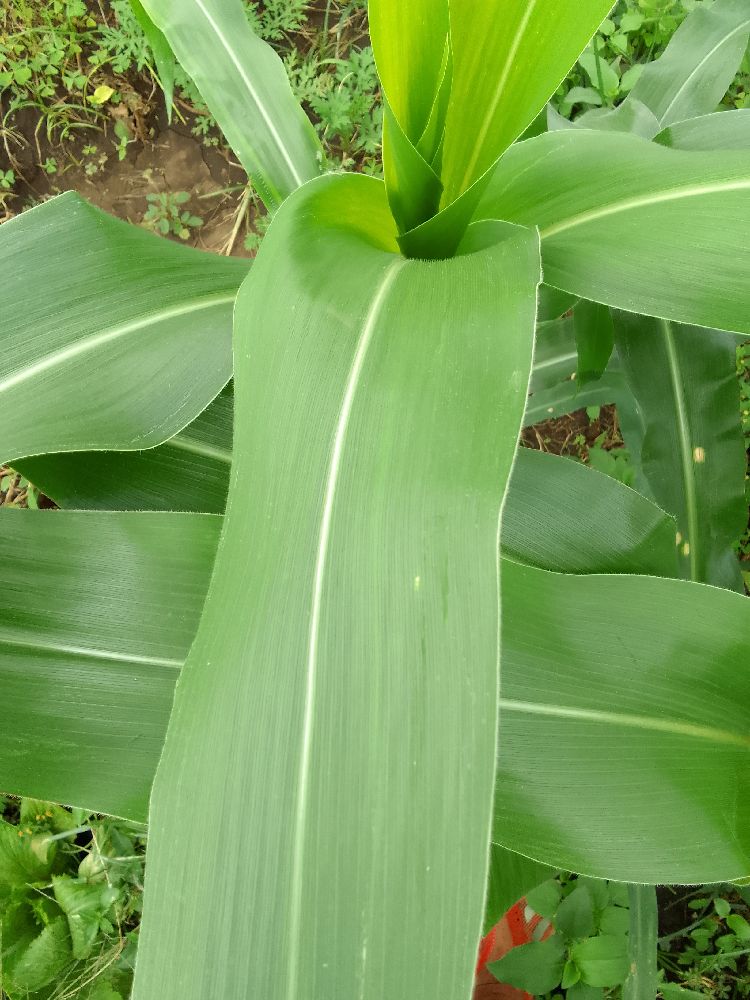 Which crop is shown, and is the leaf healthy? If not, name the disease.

maize, healthy
